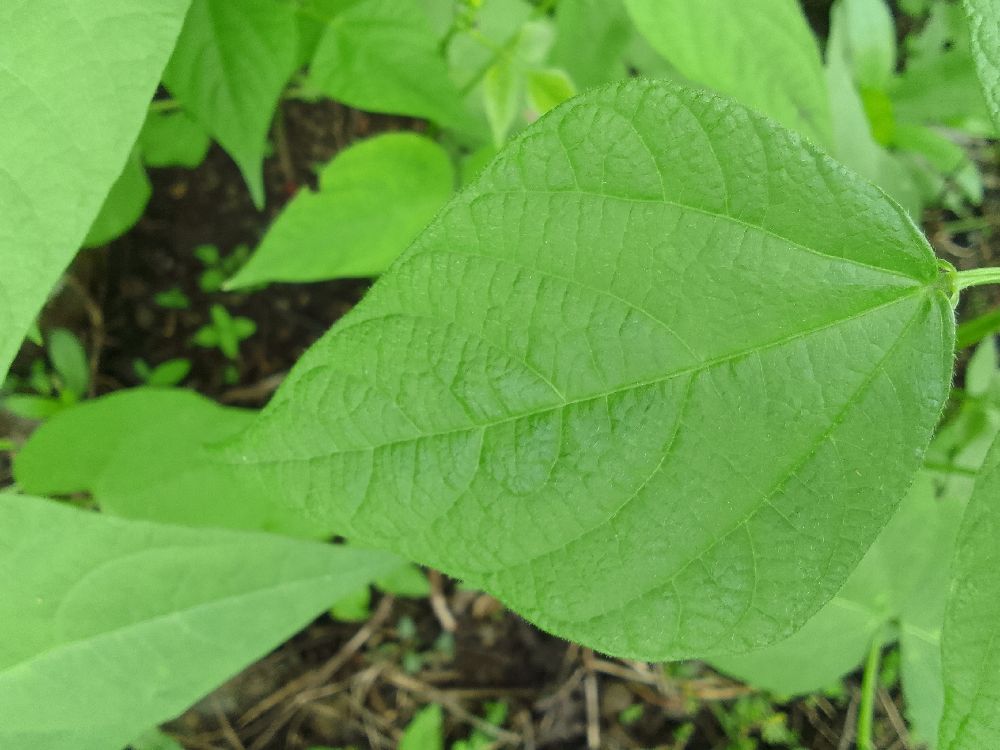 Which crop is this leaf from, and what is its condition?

common bean, healthy
